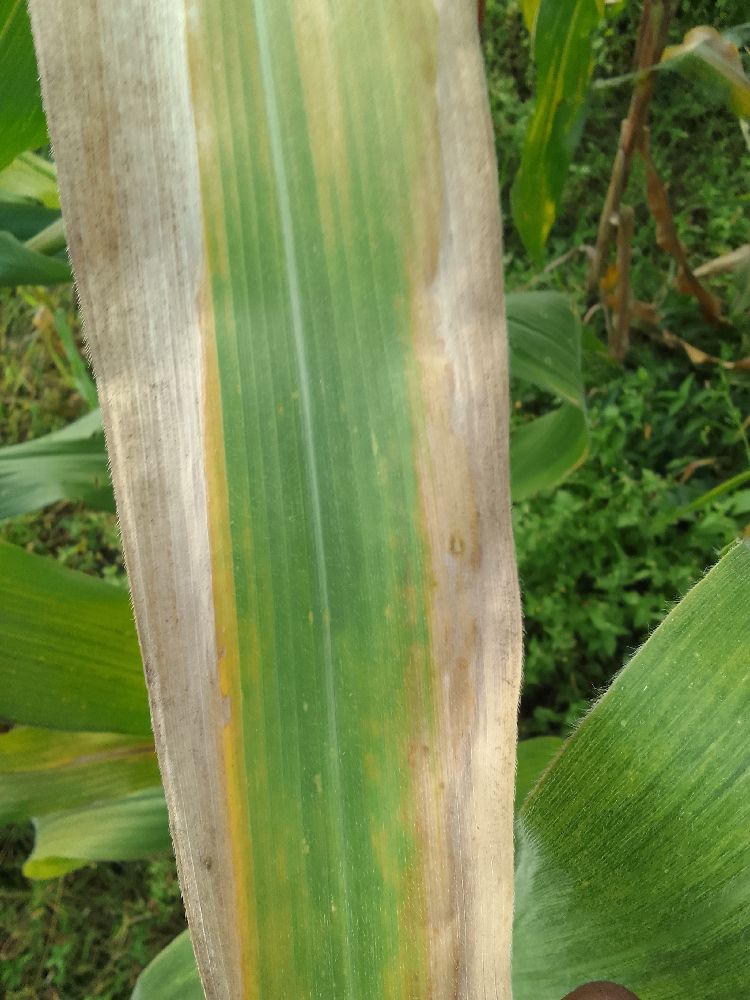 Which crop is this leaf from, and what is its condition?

maize, maize lethal necrosis
